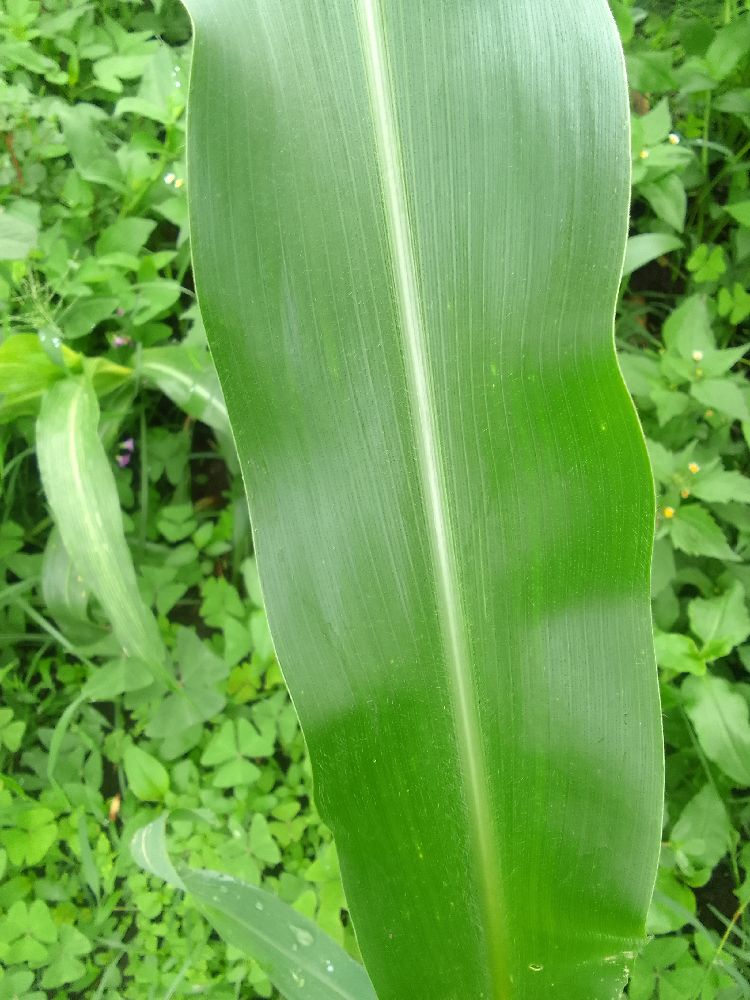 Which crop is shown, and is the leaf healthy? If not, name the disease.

maize, healthy
